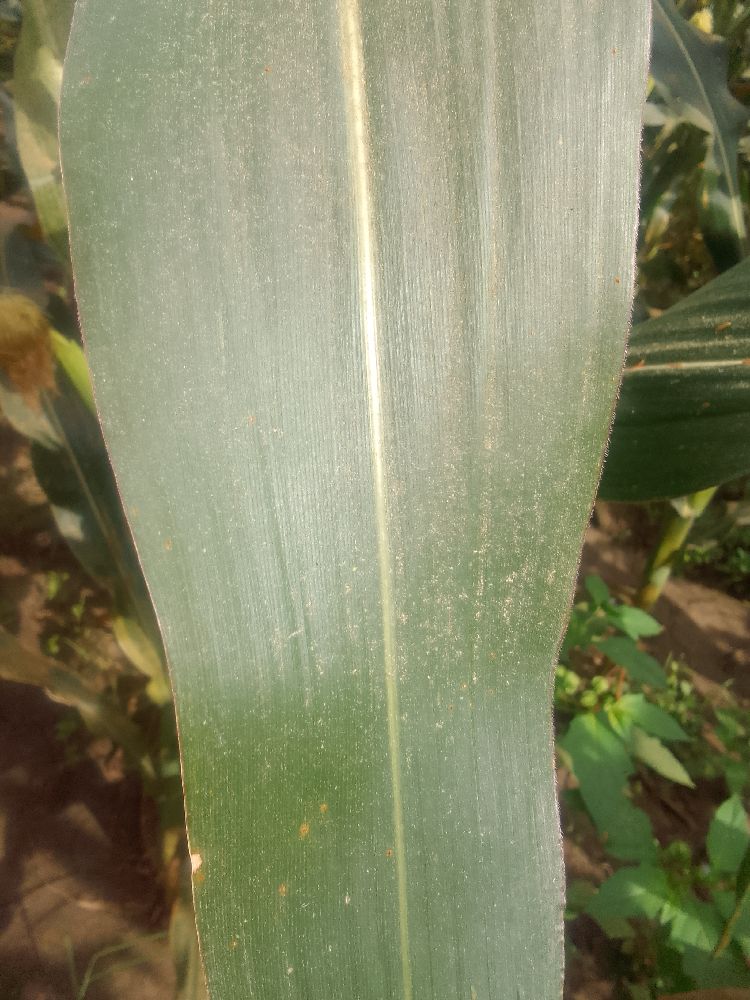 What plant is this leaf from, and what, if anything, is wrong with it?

maize, healthy
